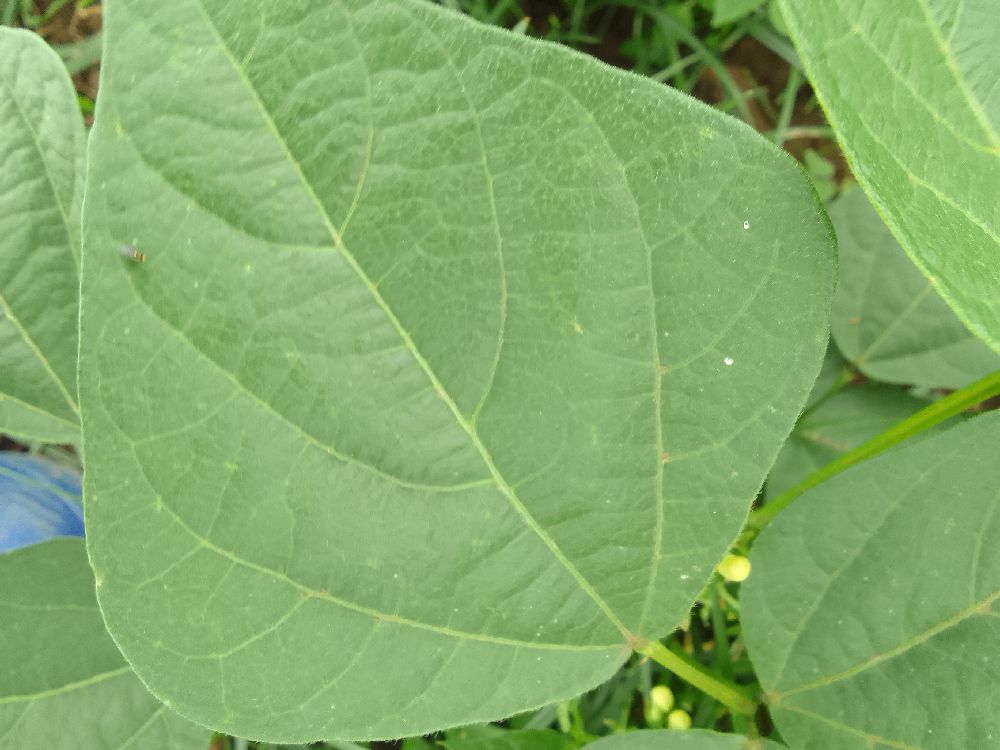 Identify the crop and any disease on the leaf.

common bean, healthy
